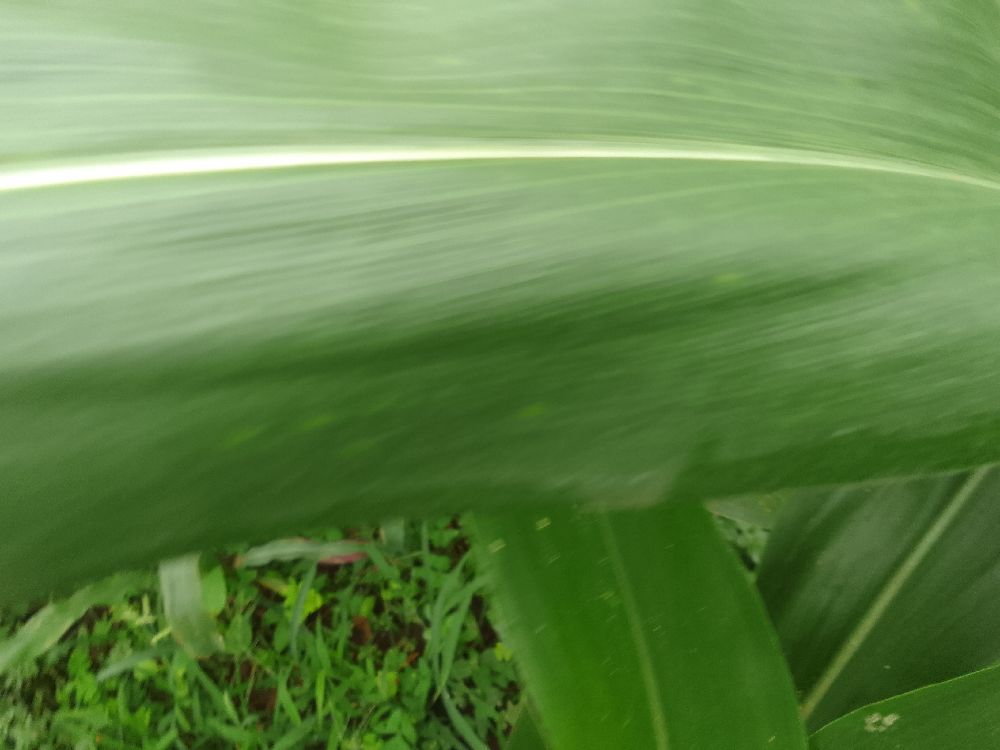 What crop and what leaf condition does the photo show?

maize, healthy
